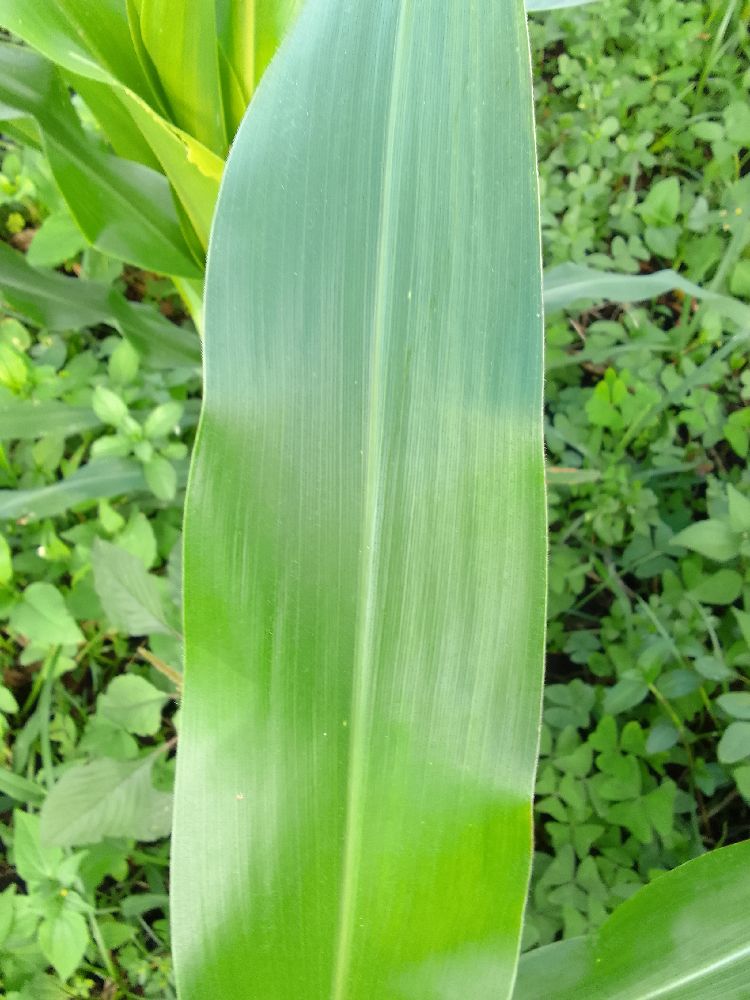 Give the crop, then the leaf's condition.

maize, healthy
